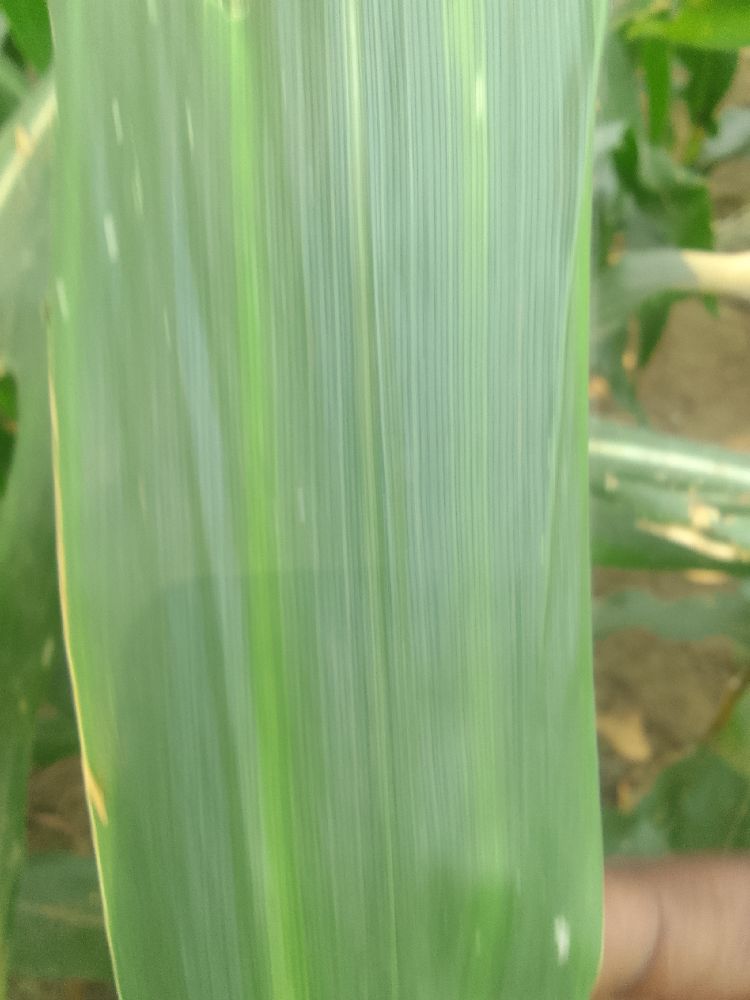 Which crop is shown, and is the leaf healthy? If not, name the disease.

maize, healthy
